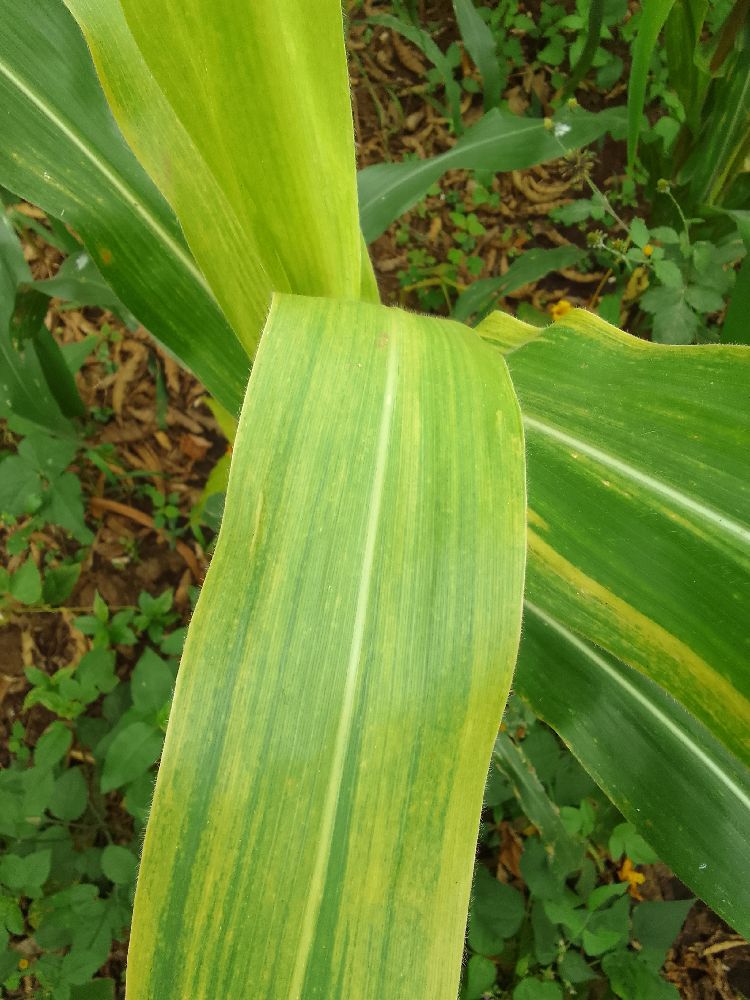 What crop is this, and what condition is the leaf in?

maize, maize lethal necrosis
